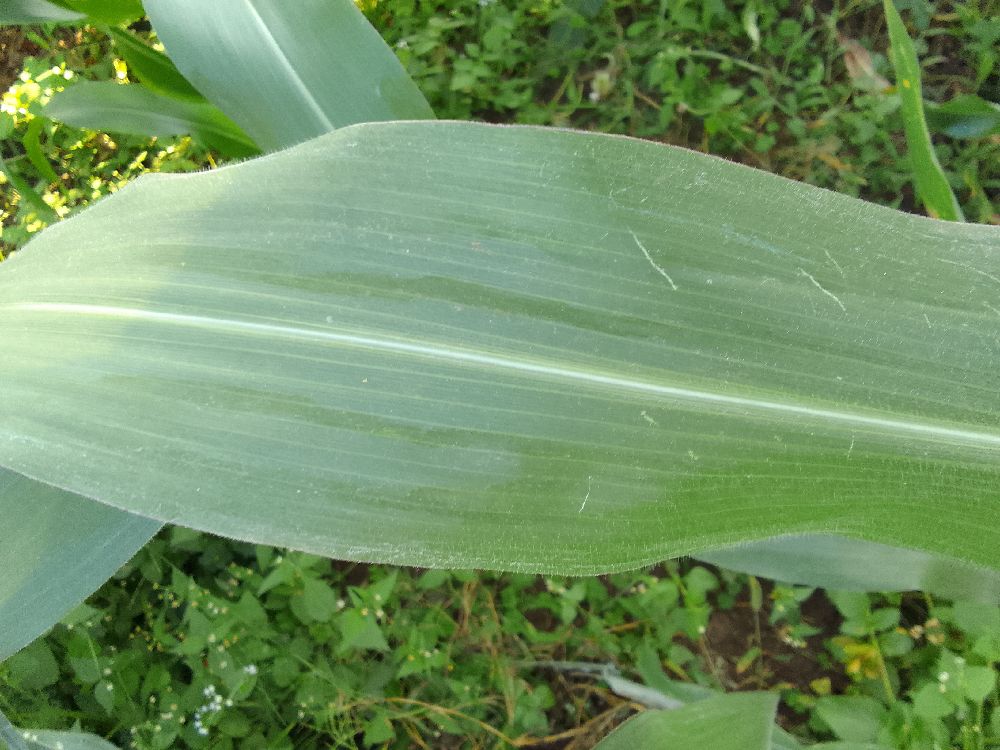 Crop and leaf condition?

maize, healthy
